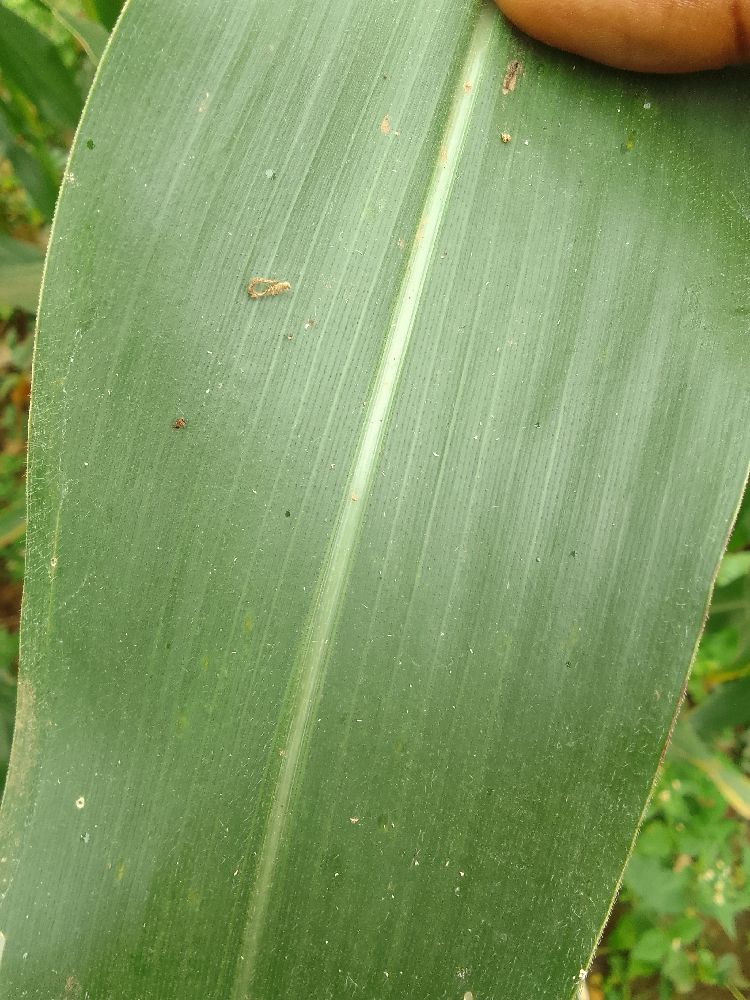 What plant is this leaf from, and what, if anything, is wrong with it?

maize, healthy
